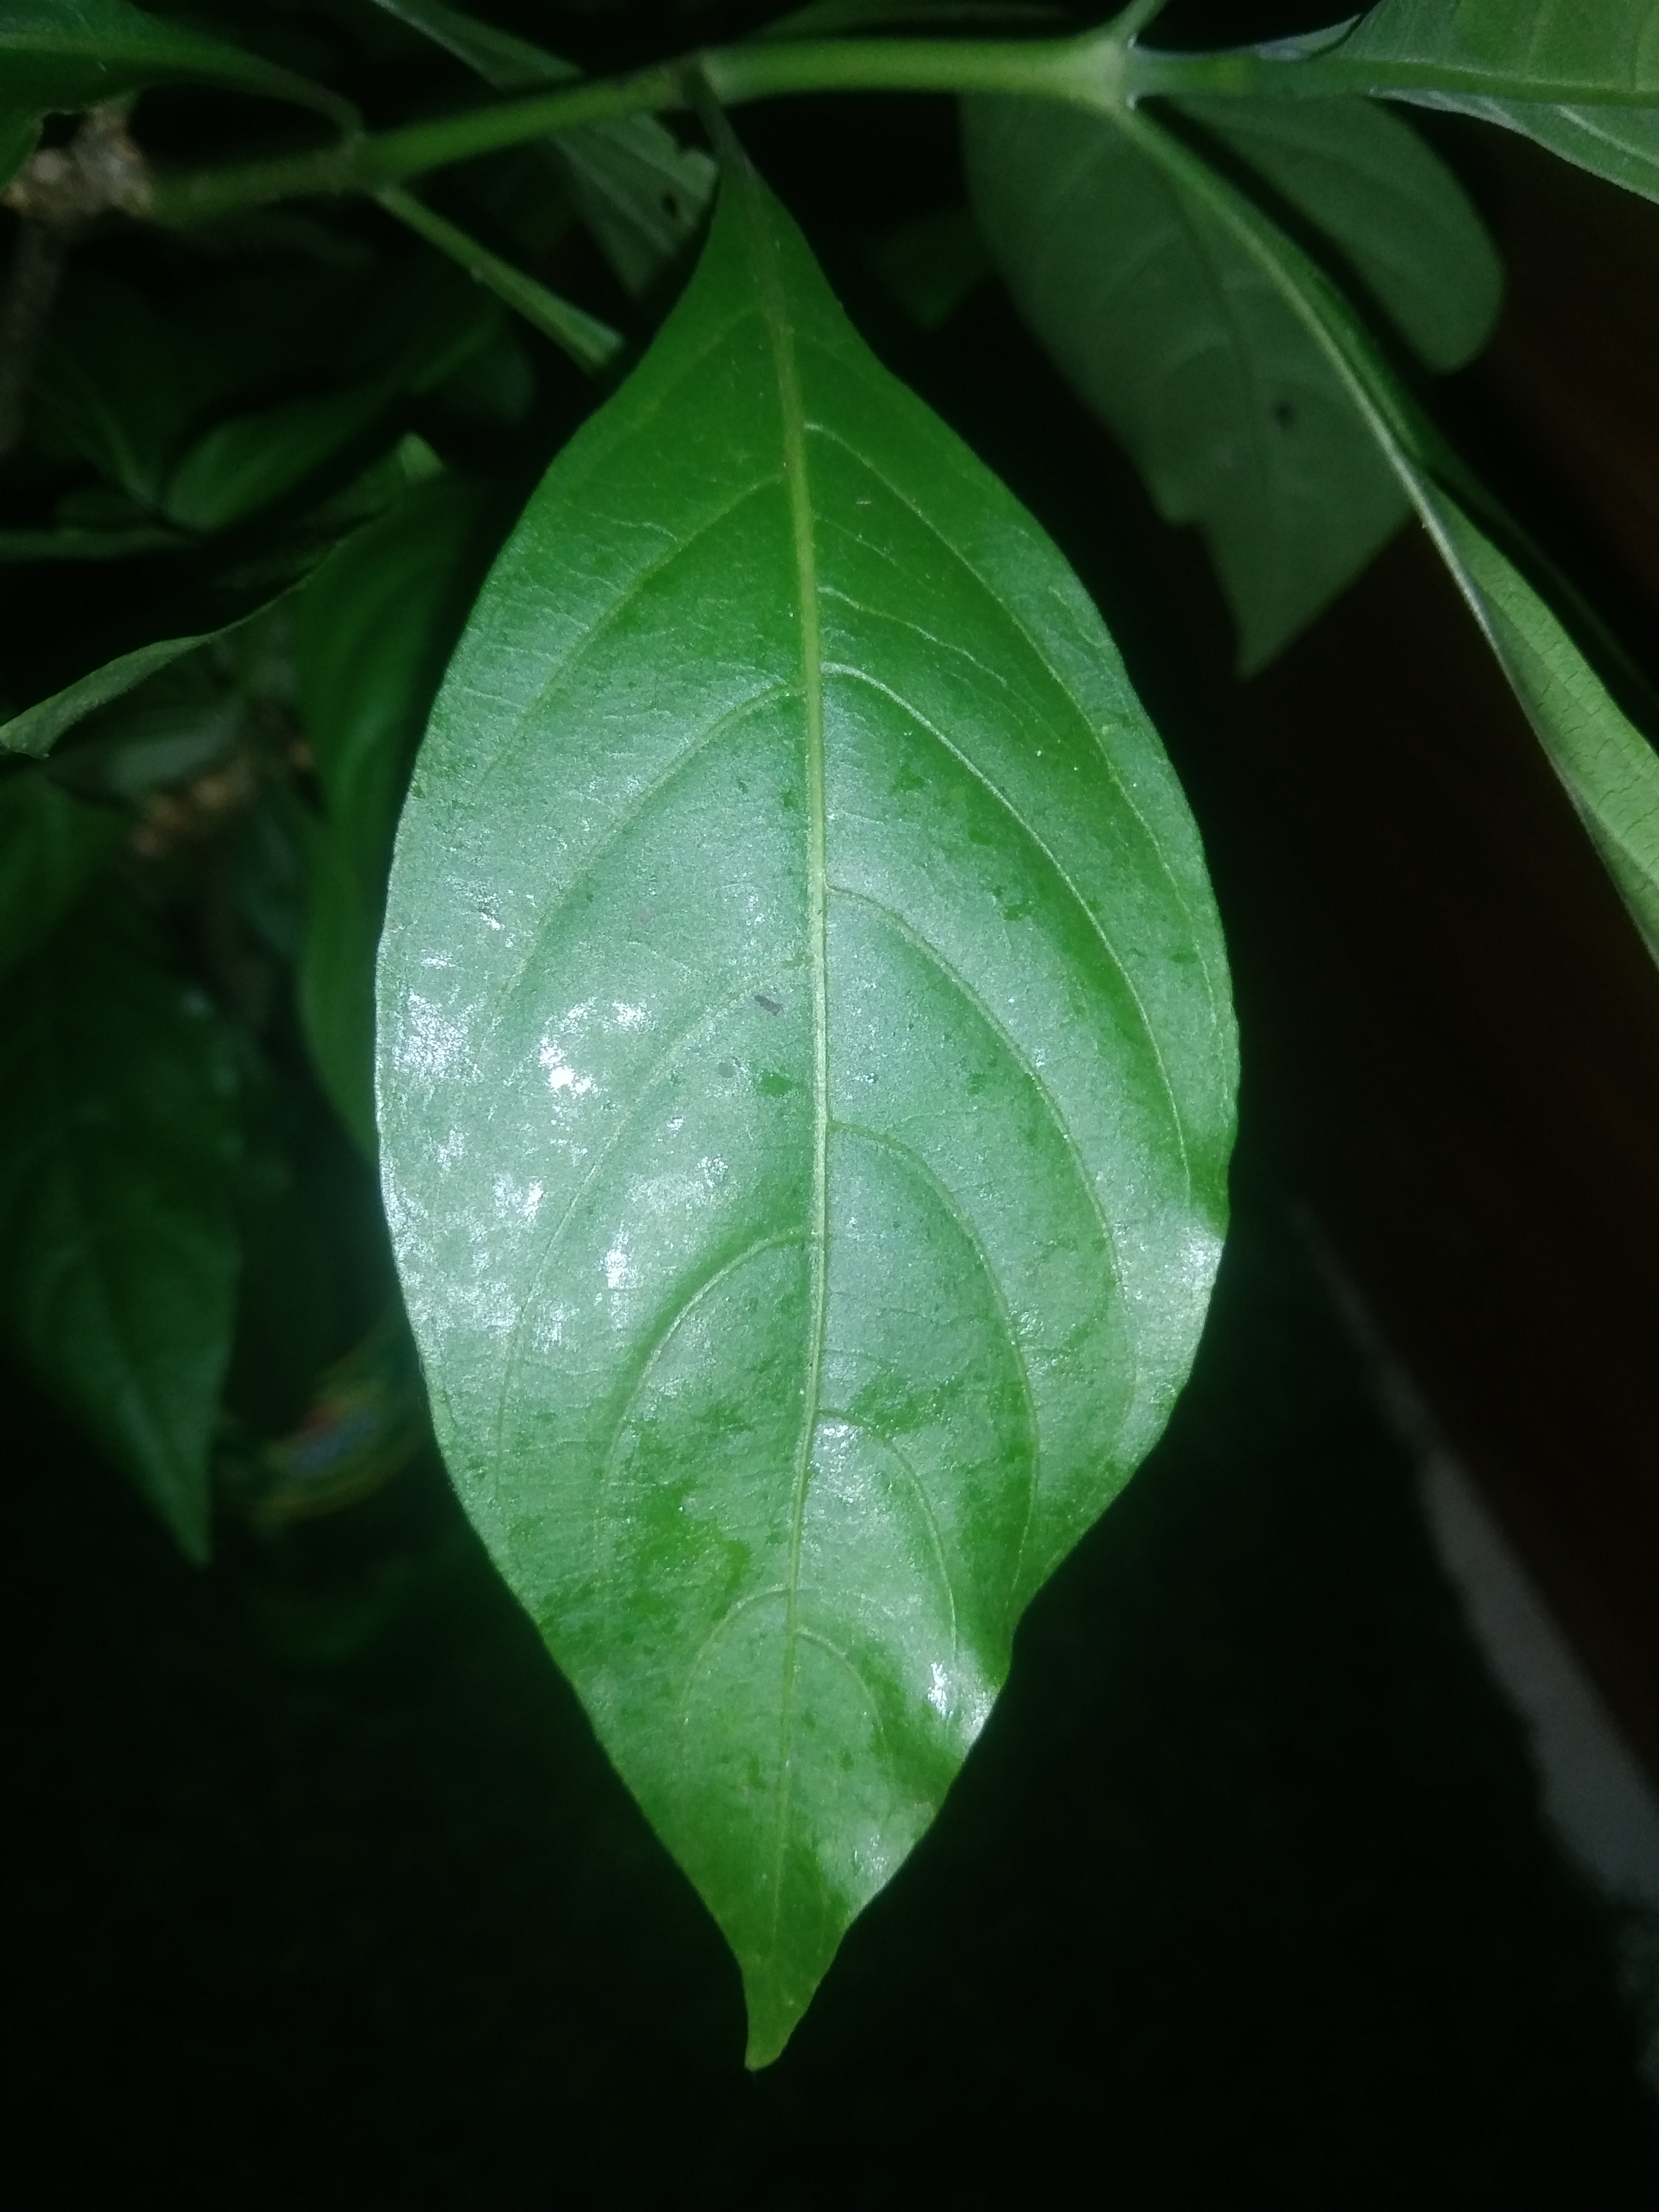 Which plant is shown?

vasaka
